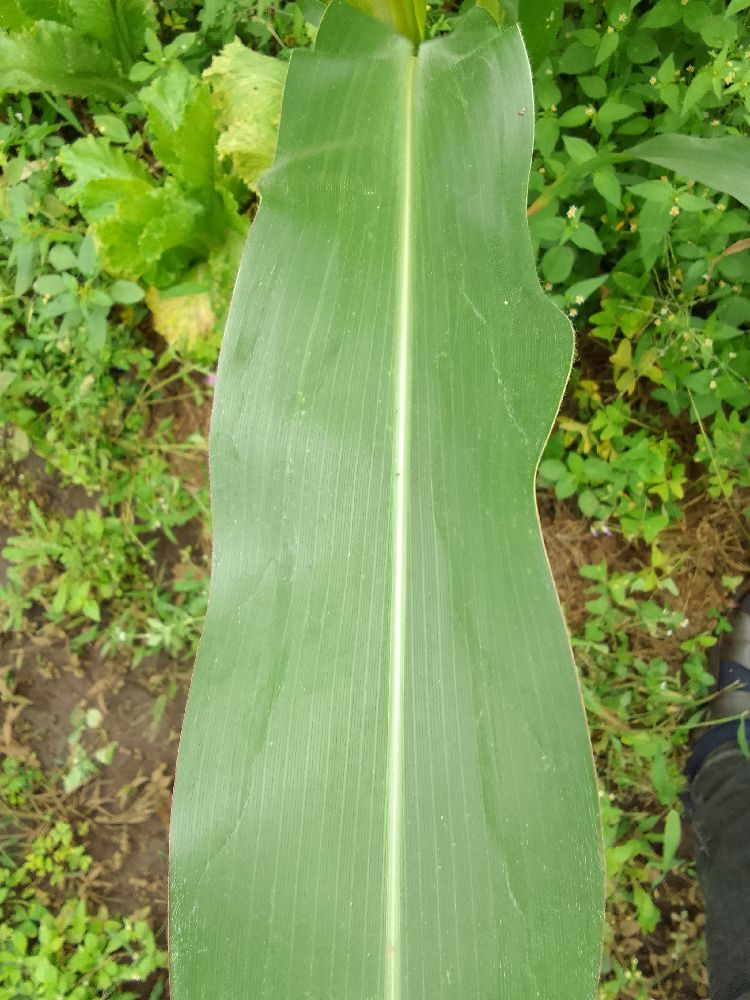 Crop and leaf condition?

maize, healthy
